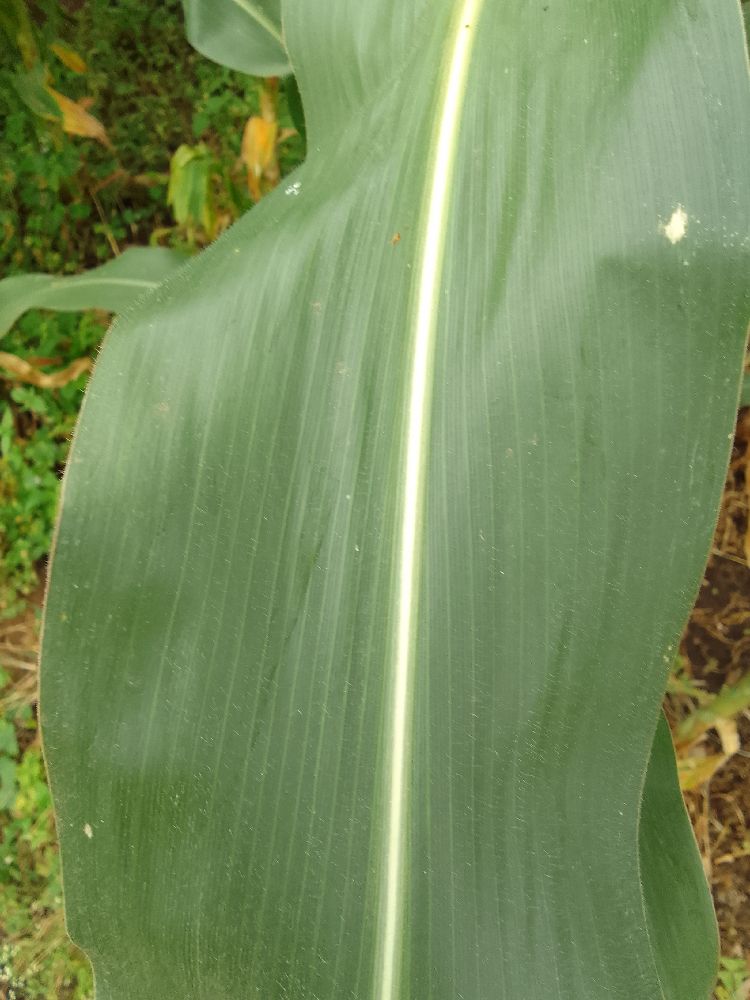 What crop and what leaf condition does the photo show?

maize, healthy
